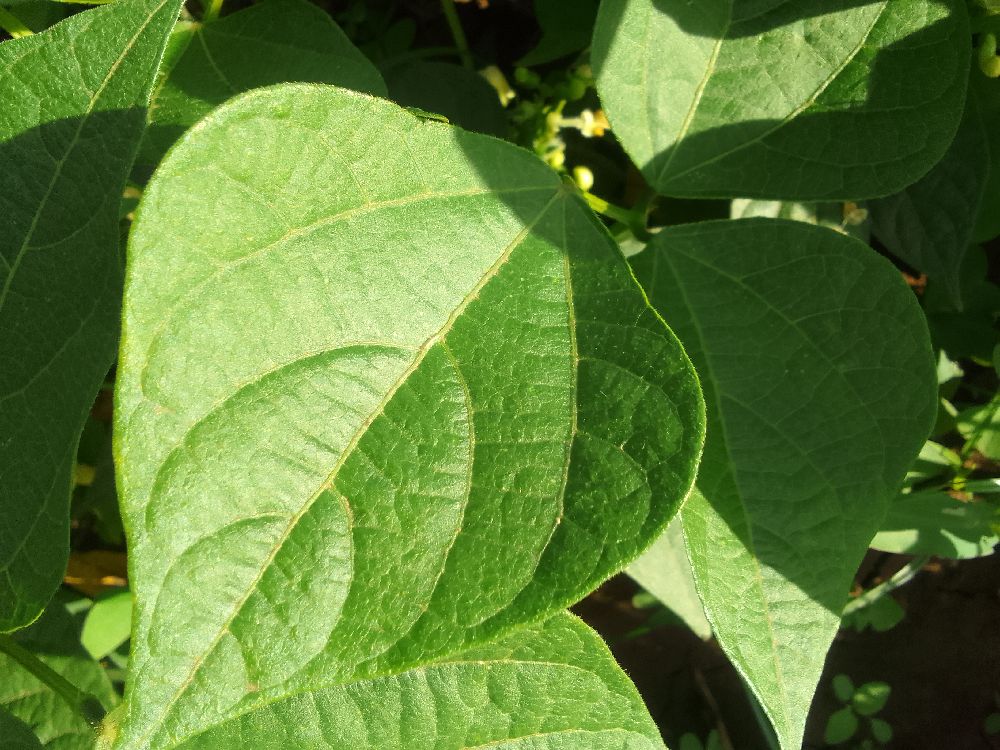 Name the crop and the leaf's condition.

common bean, healthy
